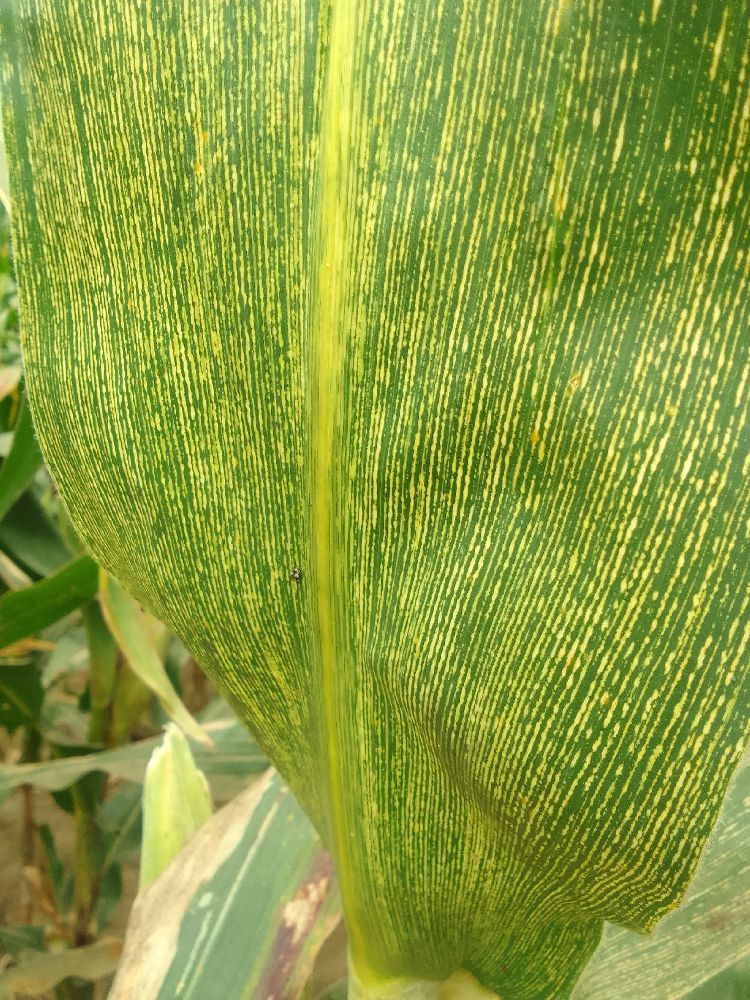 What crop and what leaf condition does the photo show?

maize, maize streak virus
